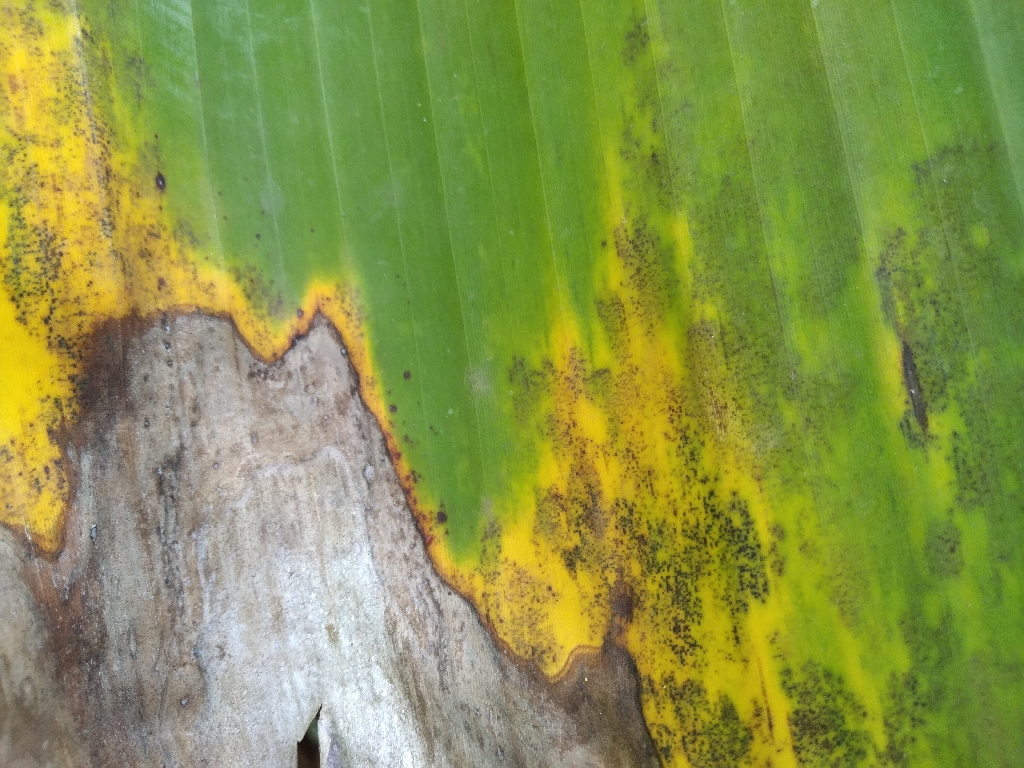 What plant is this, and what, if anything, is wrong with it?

banana, black sigatoka
